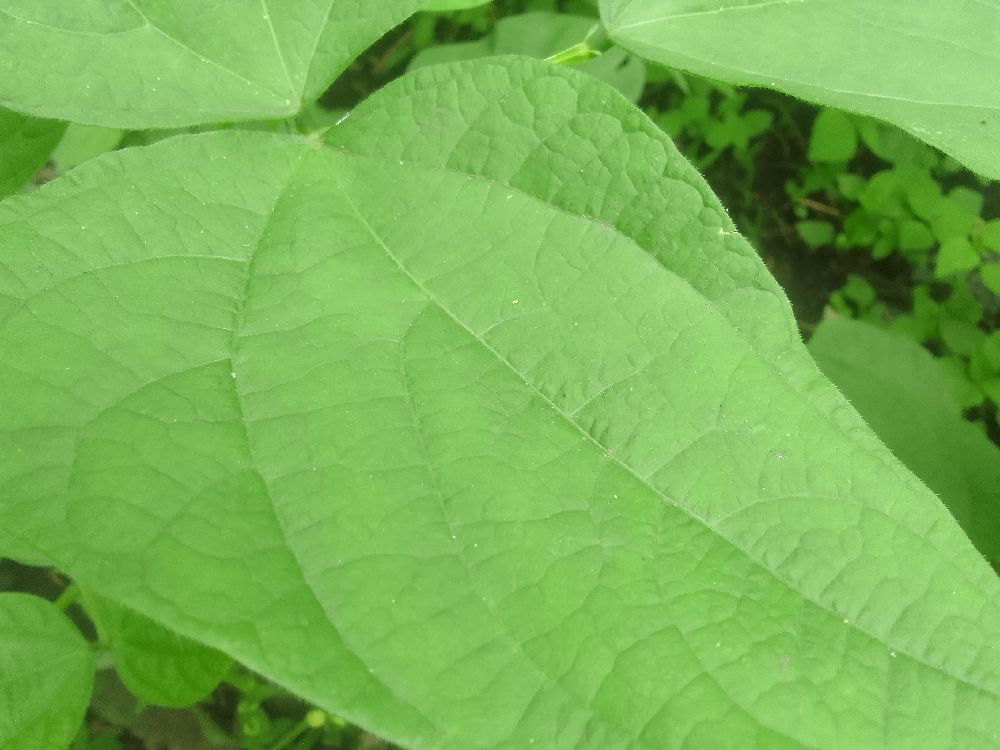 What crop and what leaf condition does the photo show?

common bean, healthy
